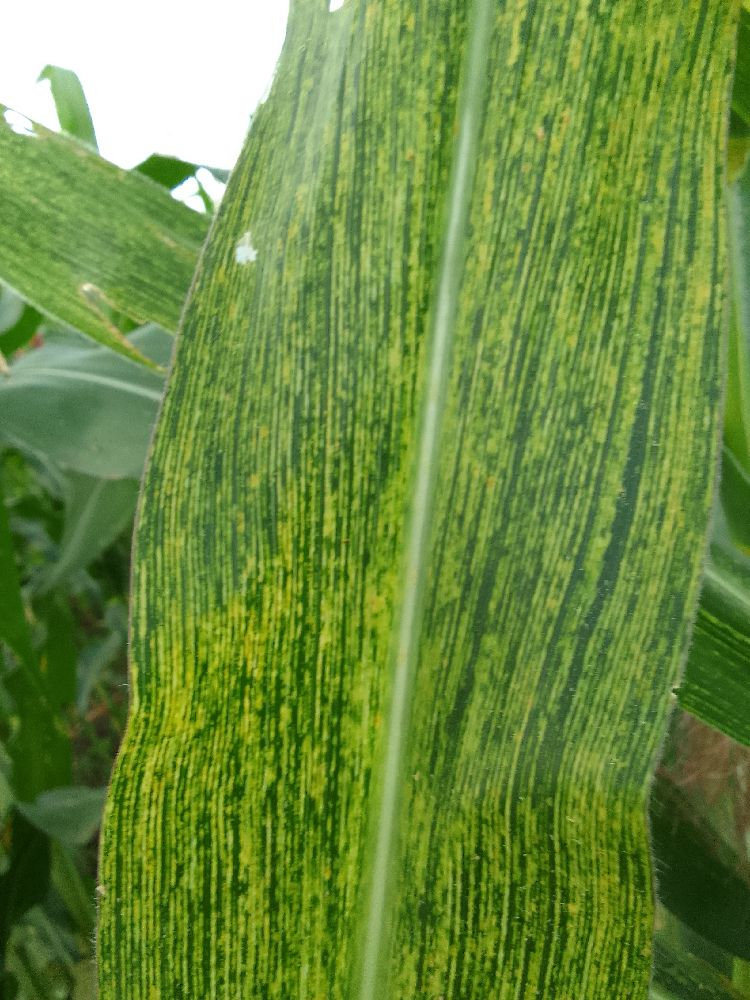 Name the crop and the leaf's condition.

maize, maize streak virus
